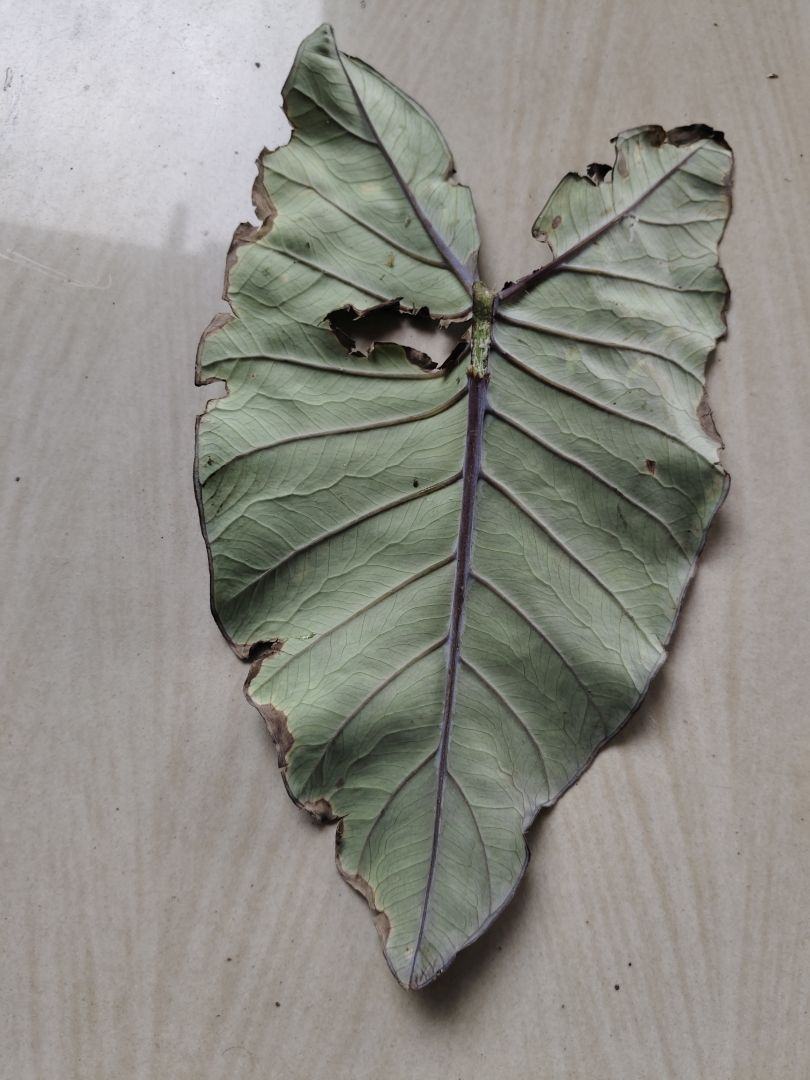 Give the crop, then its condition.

taro, leaf blight
